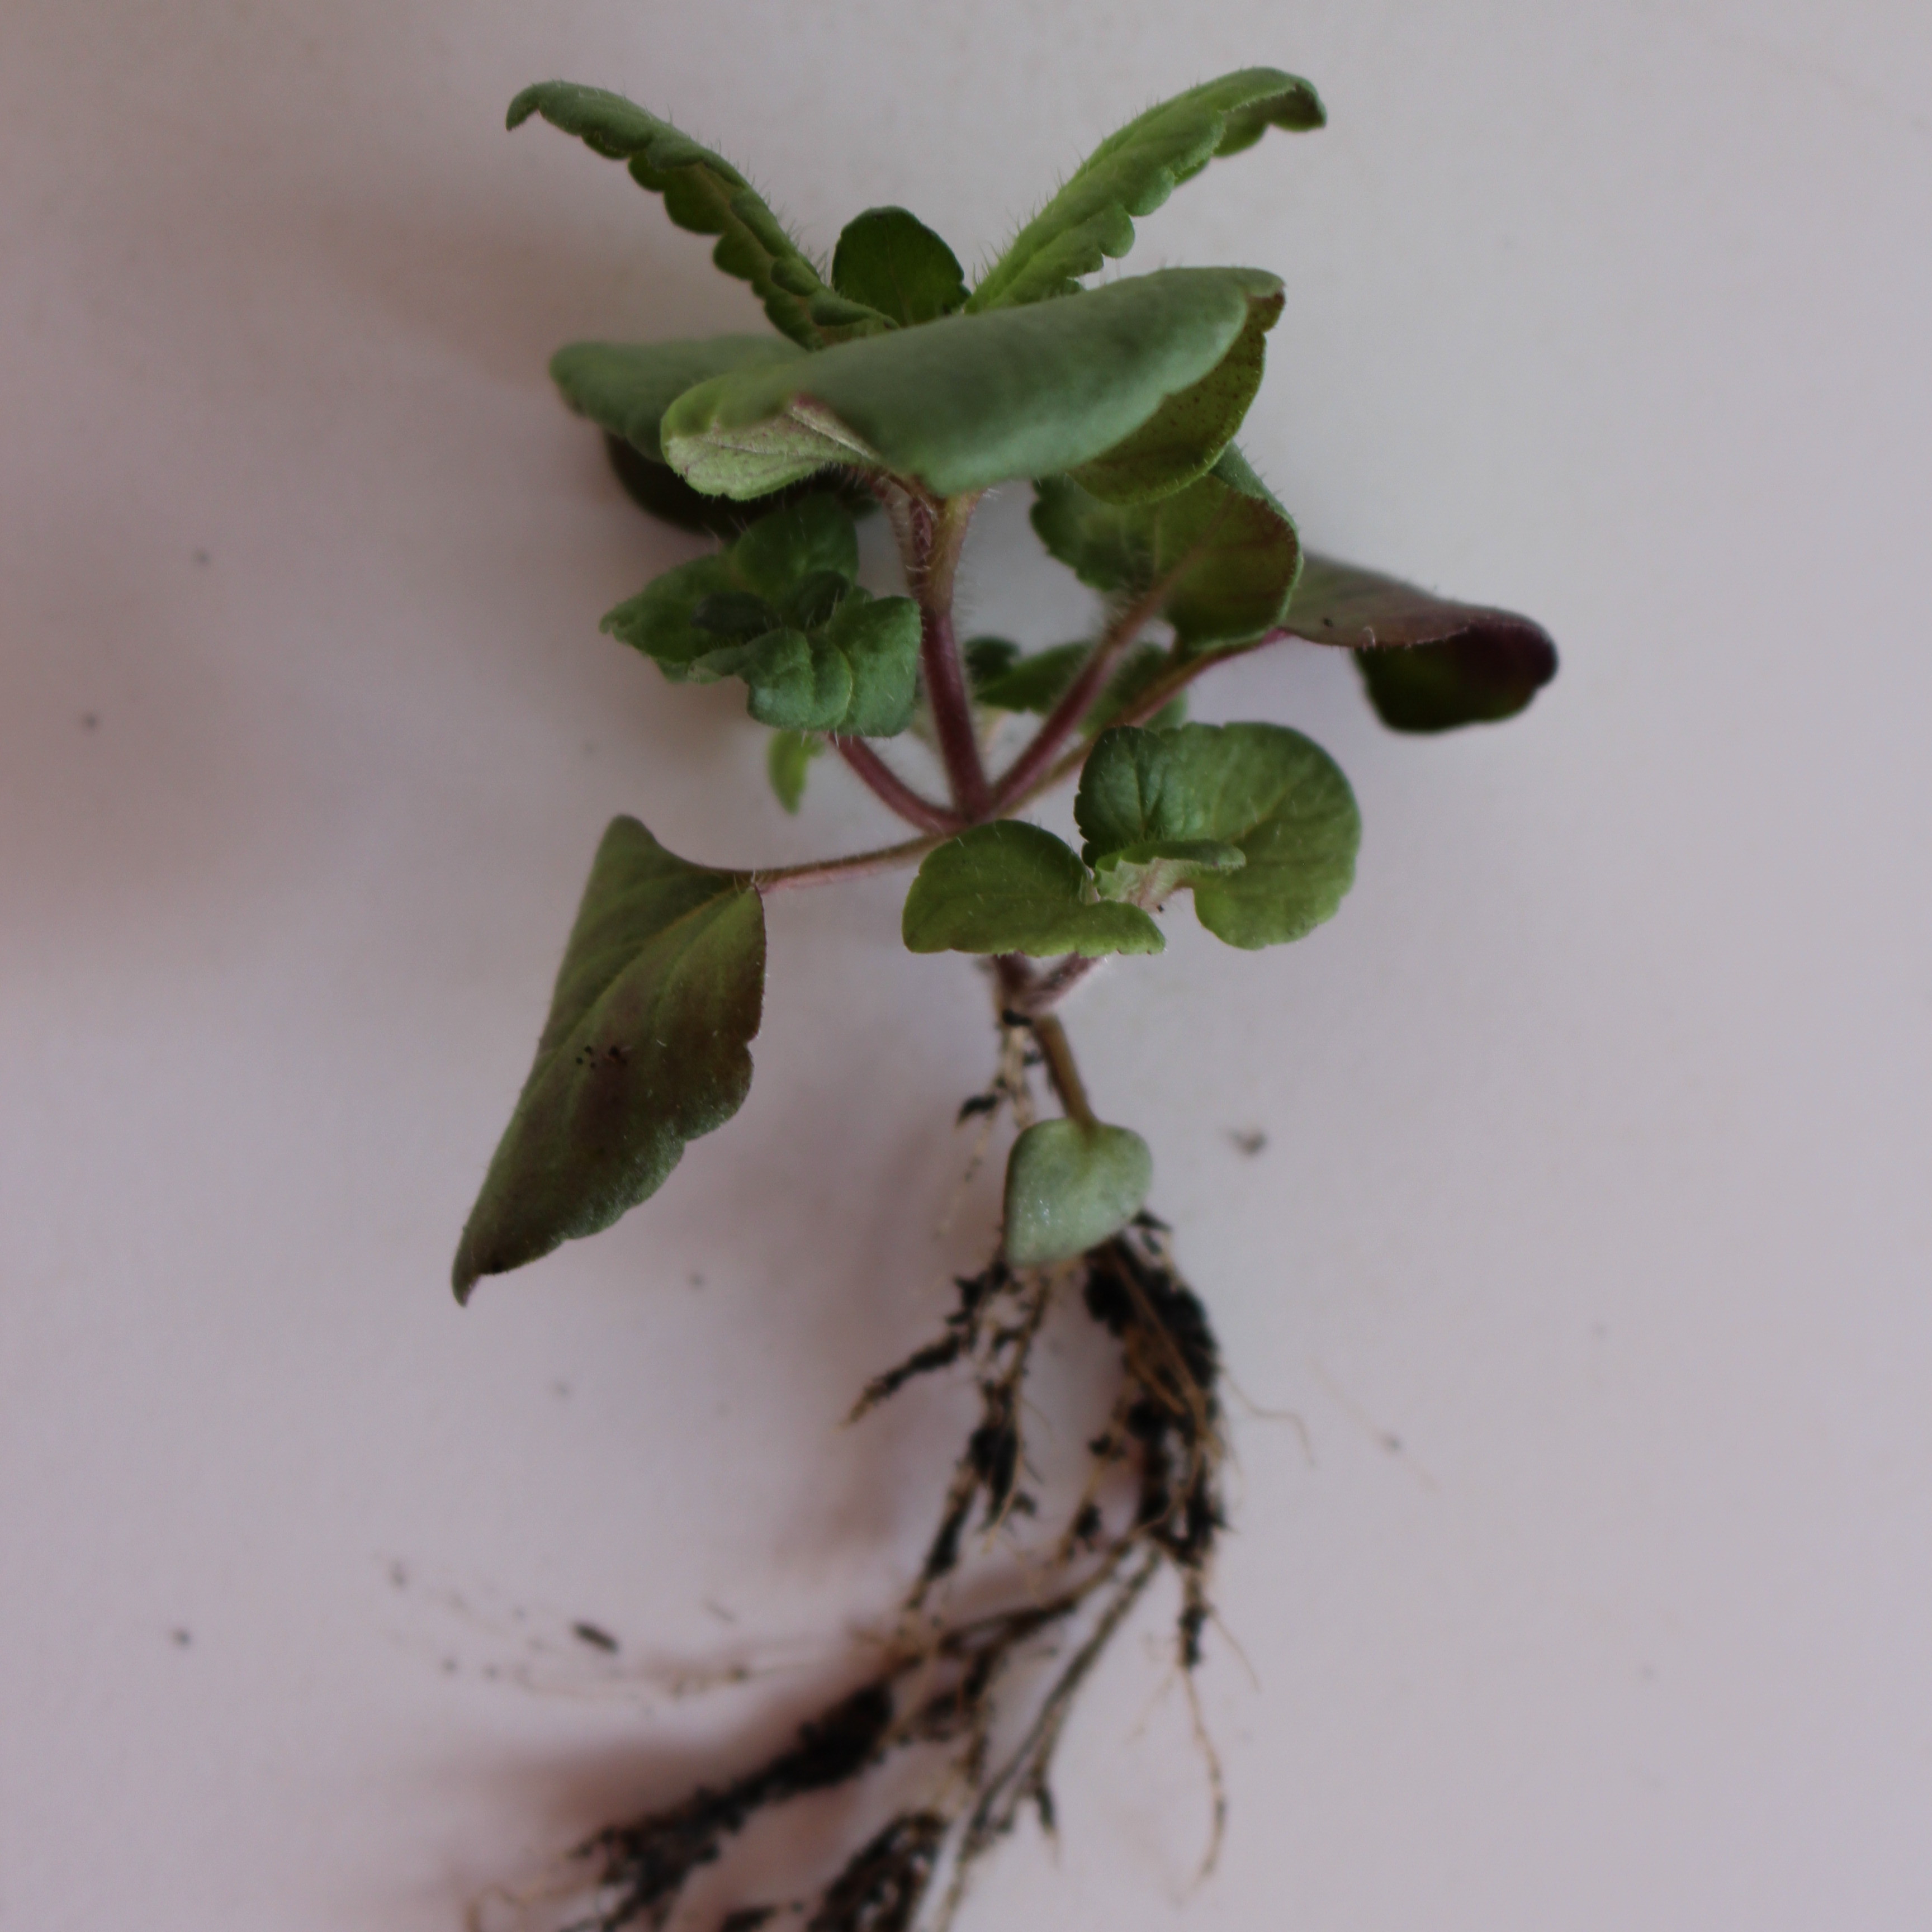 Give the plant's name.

Veronica persica
